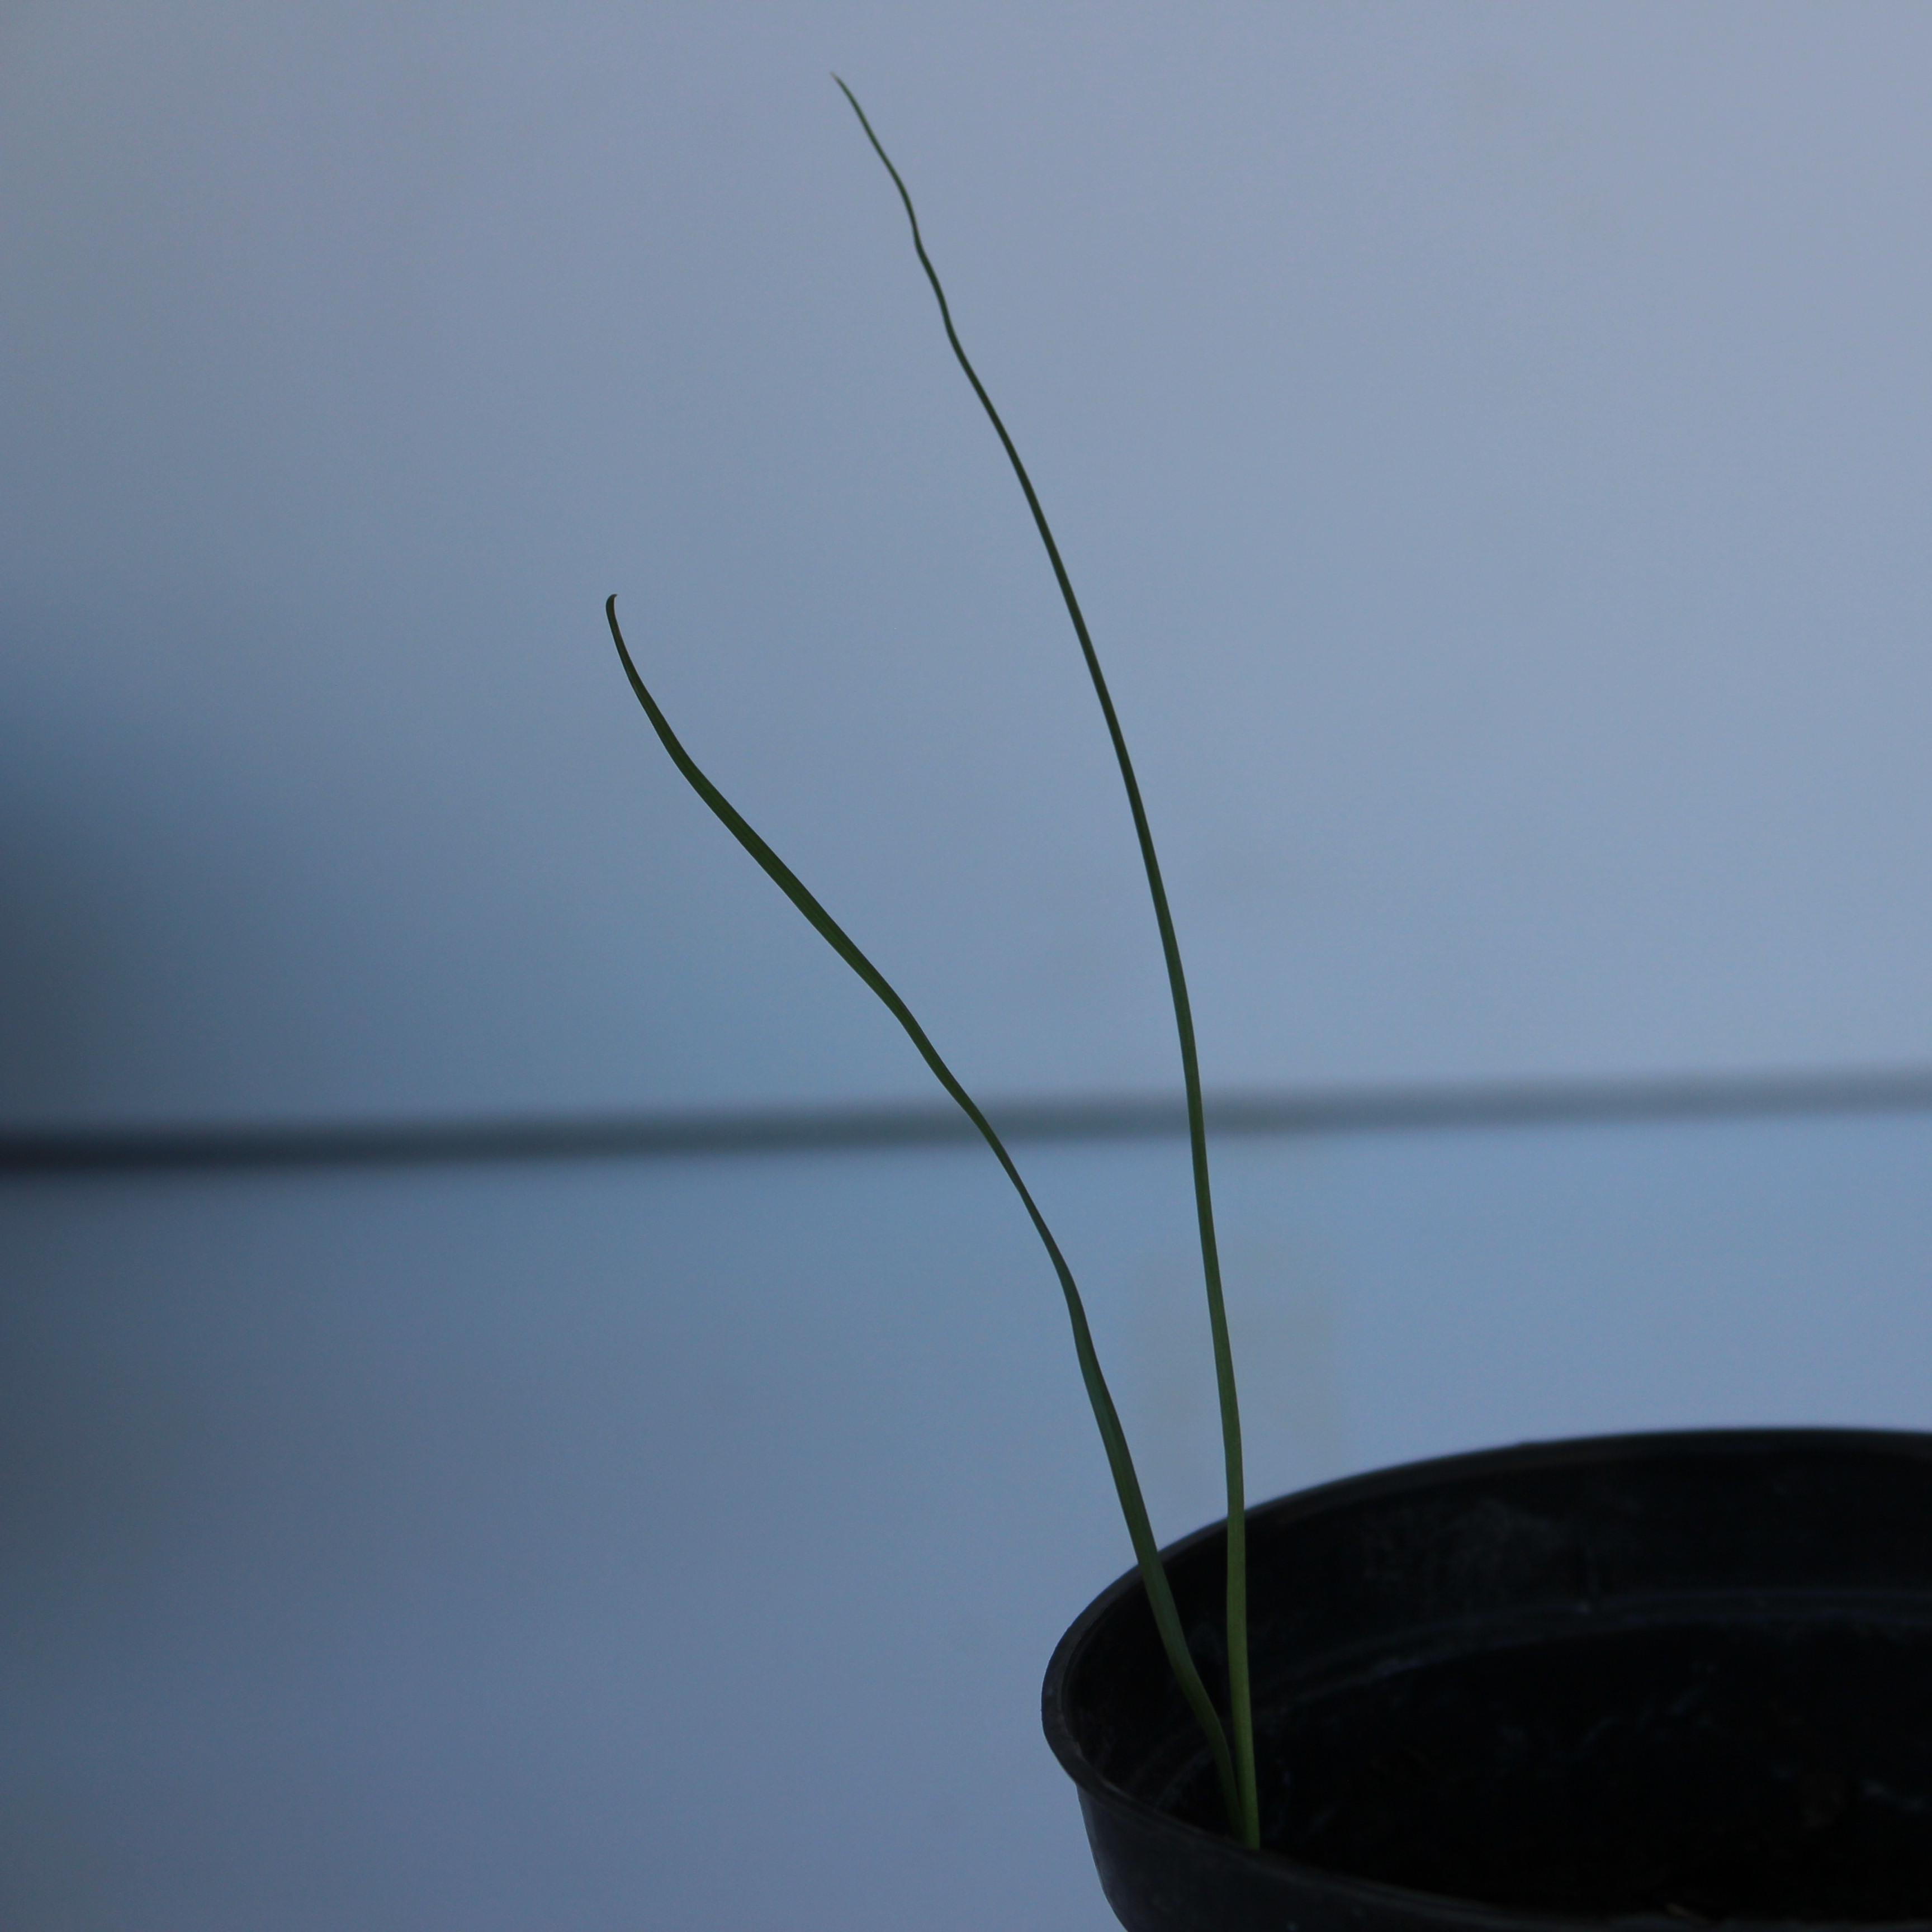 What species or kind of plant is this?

Lolium multiflorum
